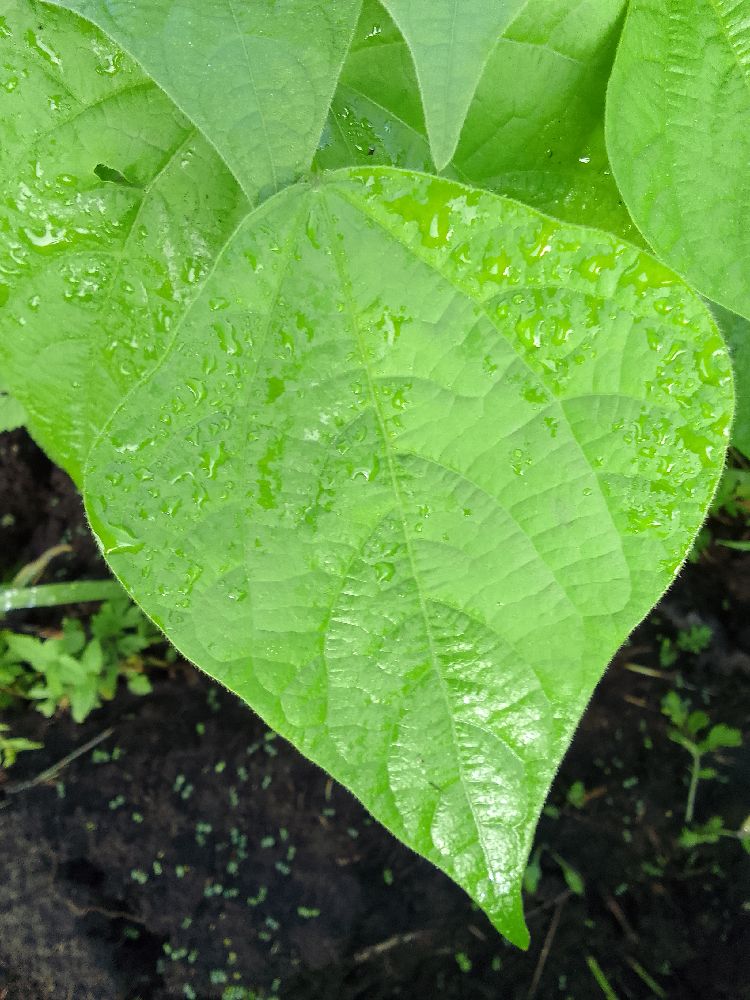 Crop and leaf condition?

common bean, healthy
